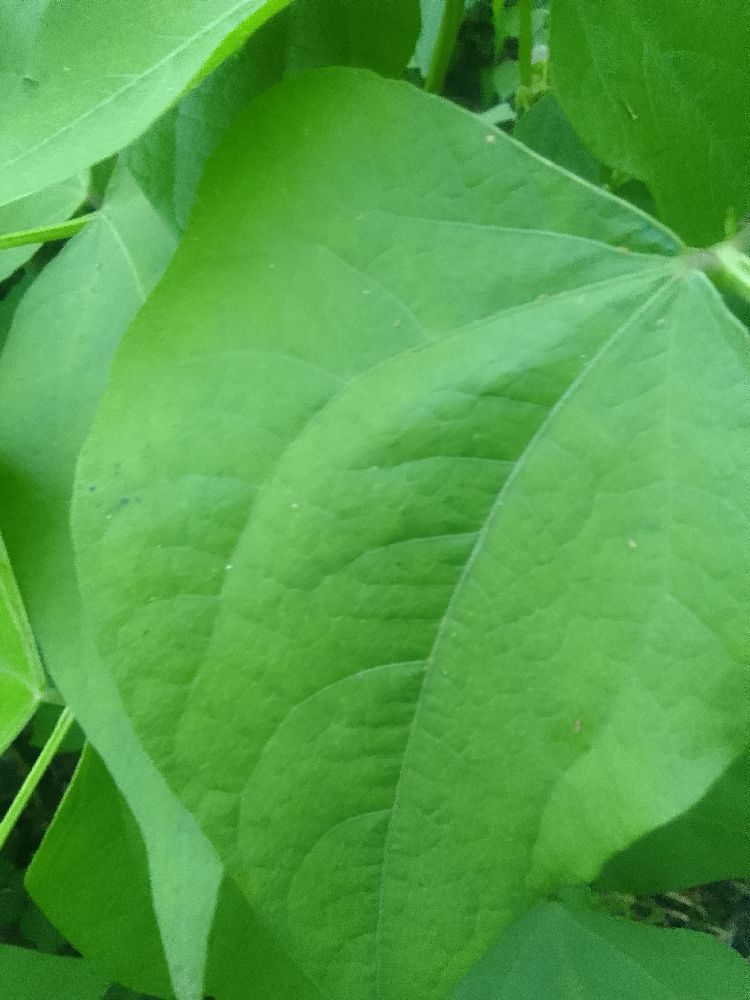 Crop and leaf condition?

common bean, healthy
